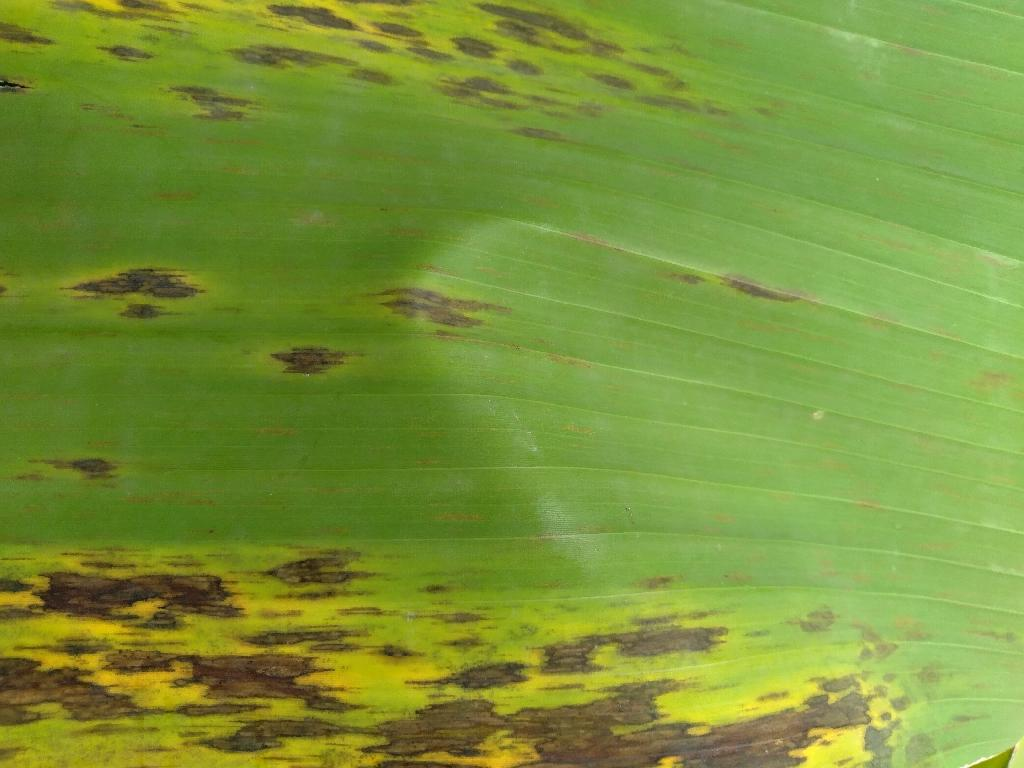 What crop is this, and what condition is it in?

banana, black sigatoka
